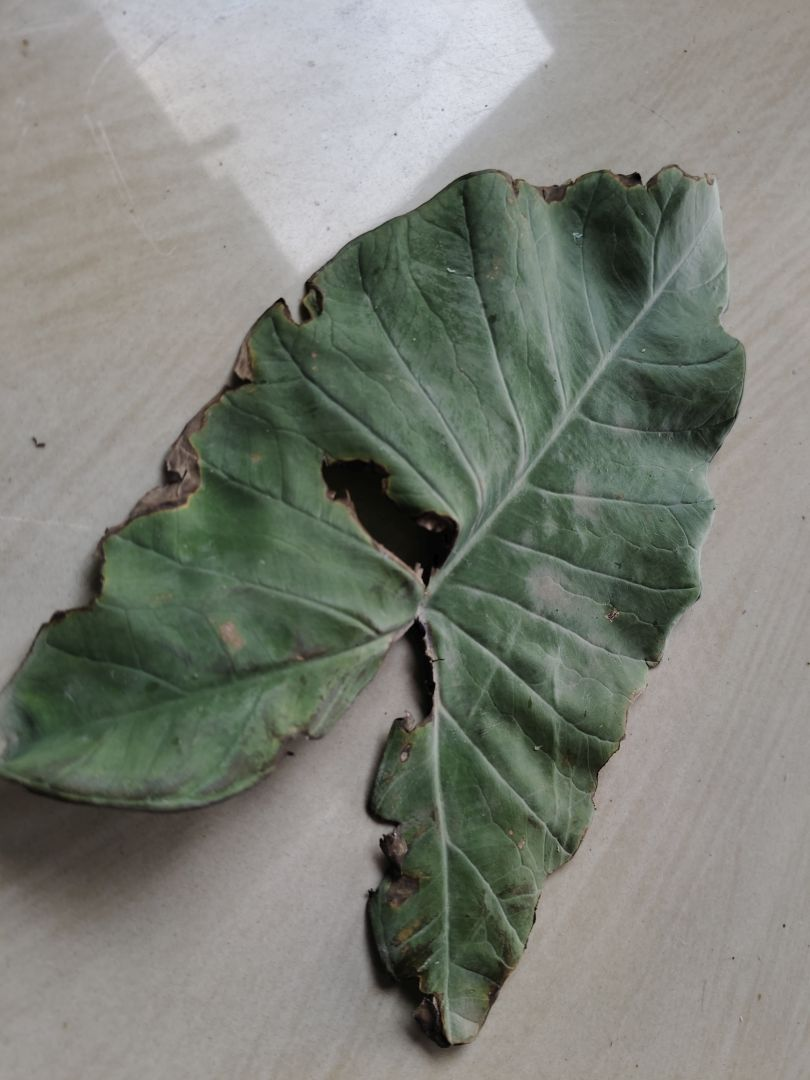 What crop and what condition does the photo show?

taro, leaf blight
